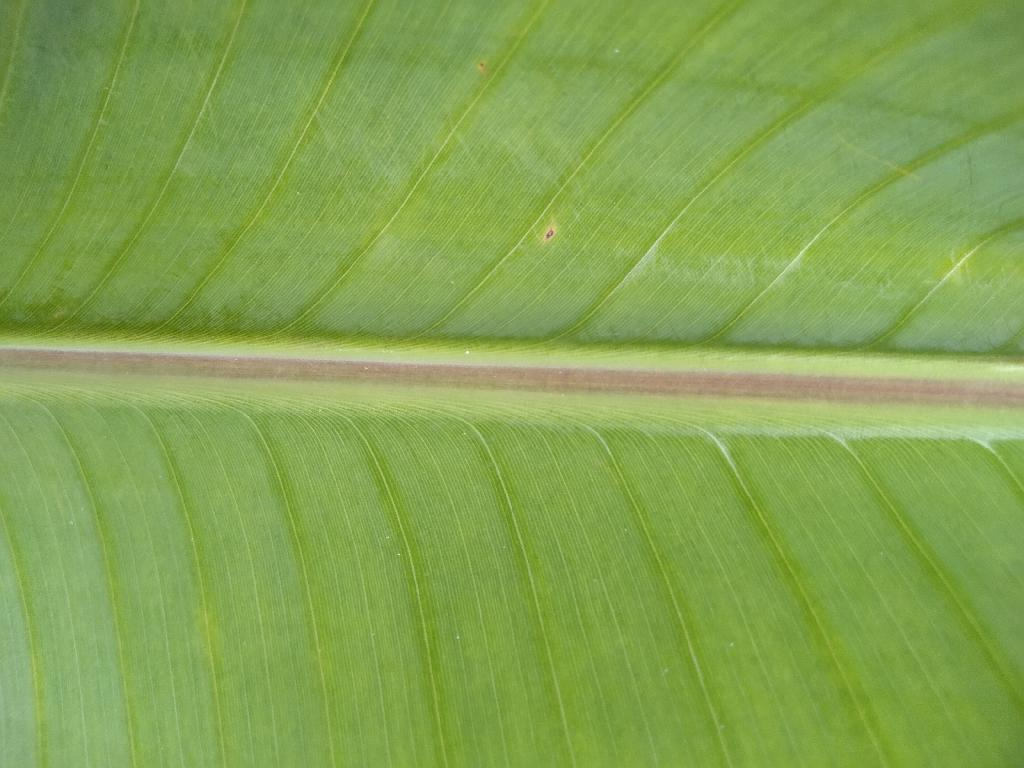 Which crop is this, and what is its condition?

banana, healthy
